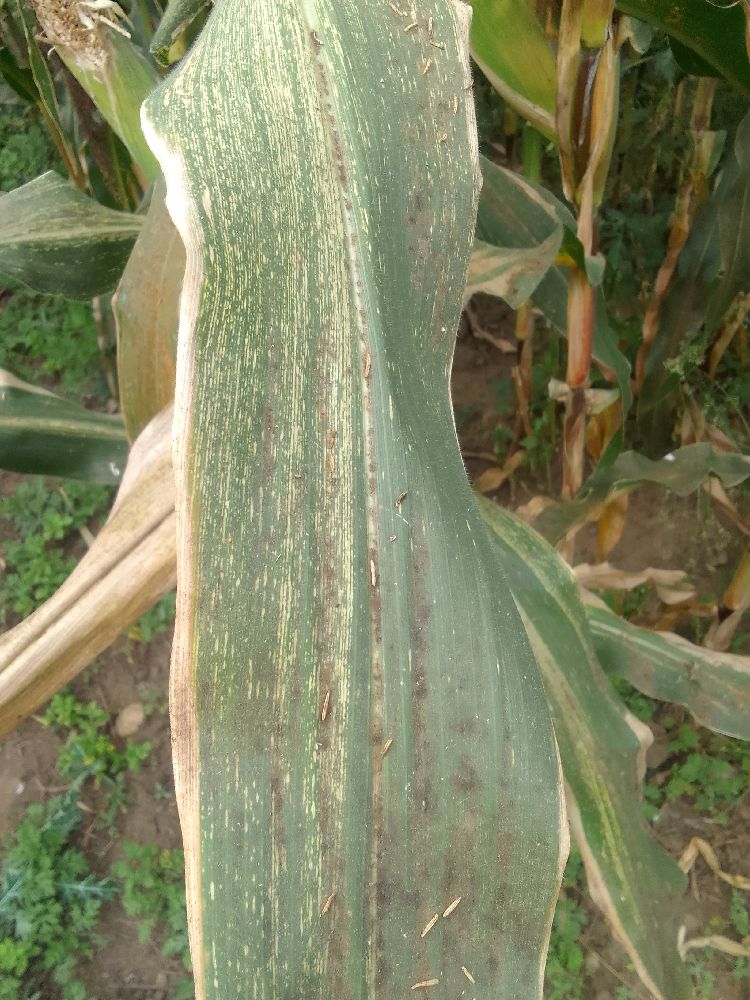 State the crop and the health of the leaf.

maize, maize streak virus
